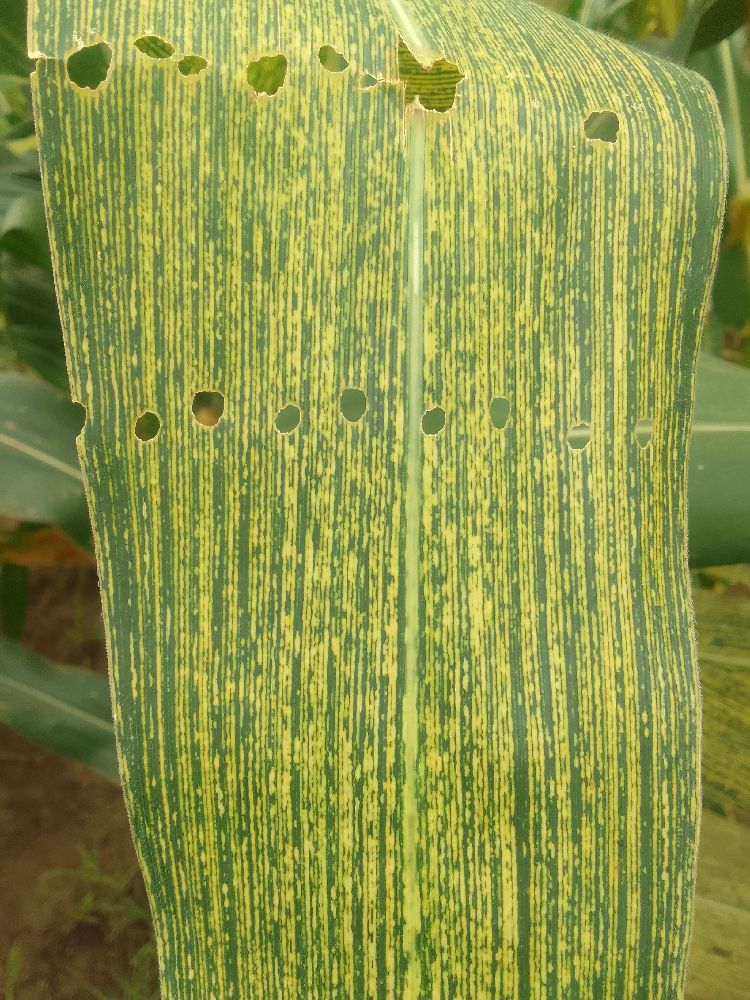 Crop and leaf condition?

maize, maize streak virus
